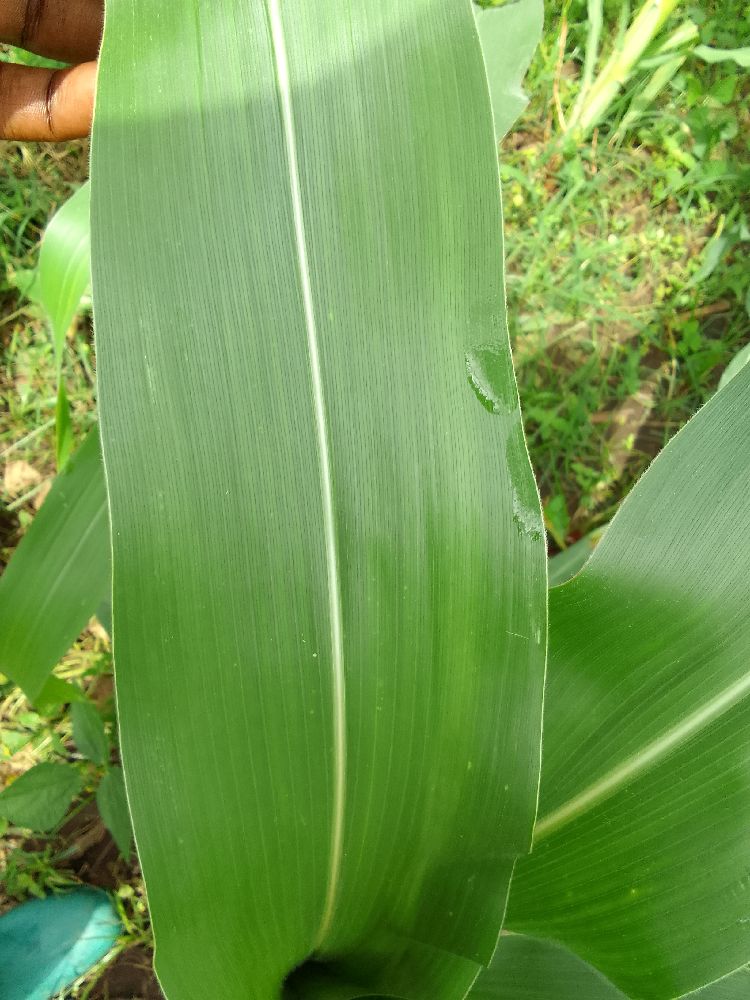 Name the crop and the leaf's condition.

maize, healthy
